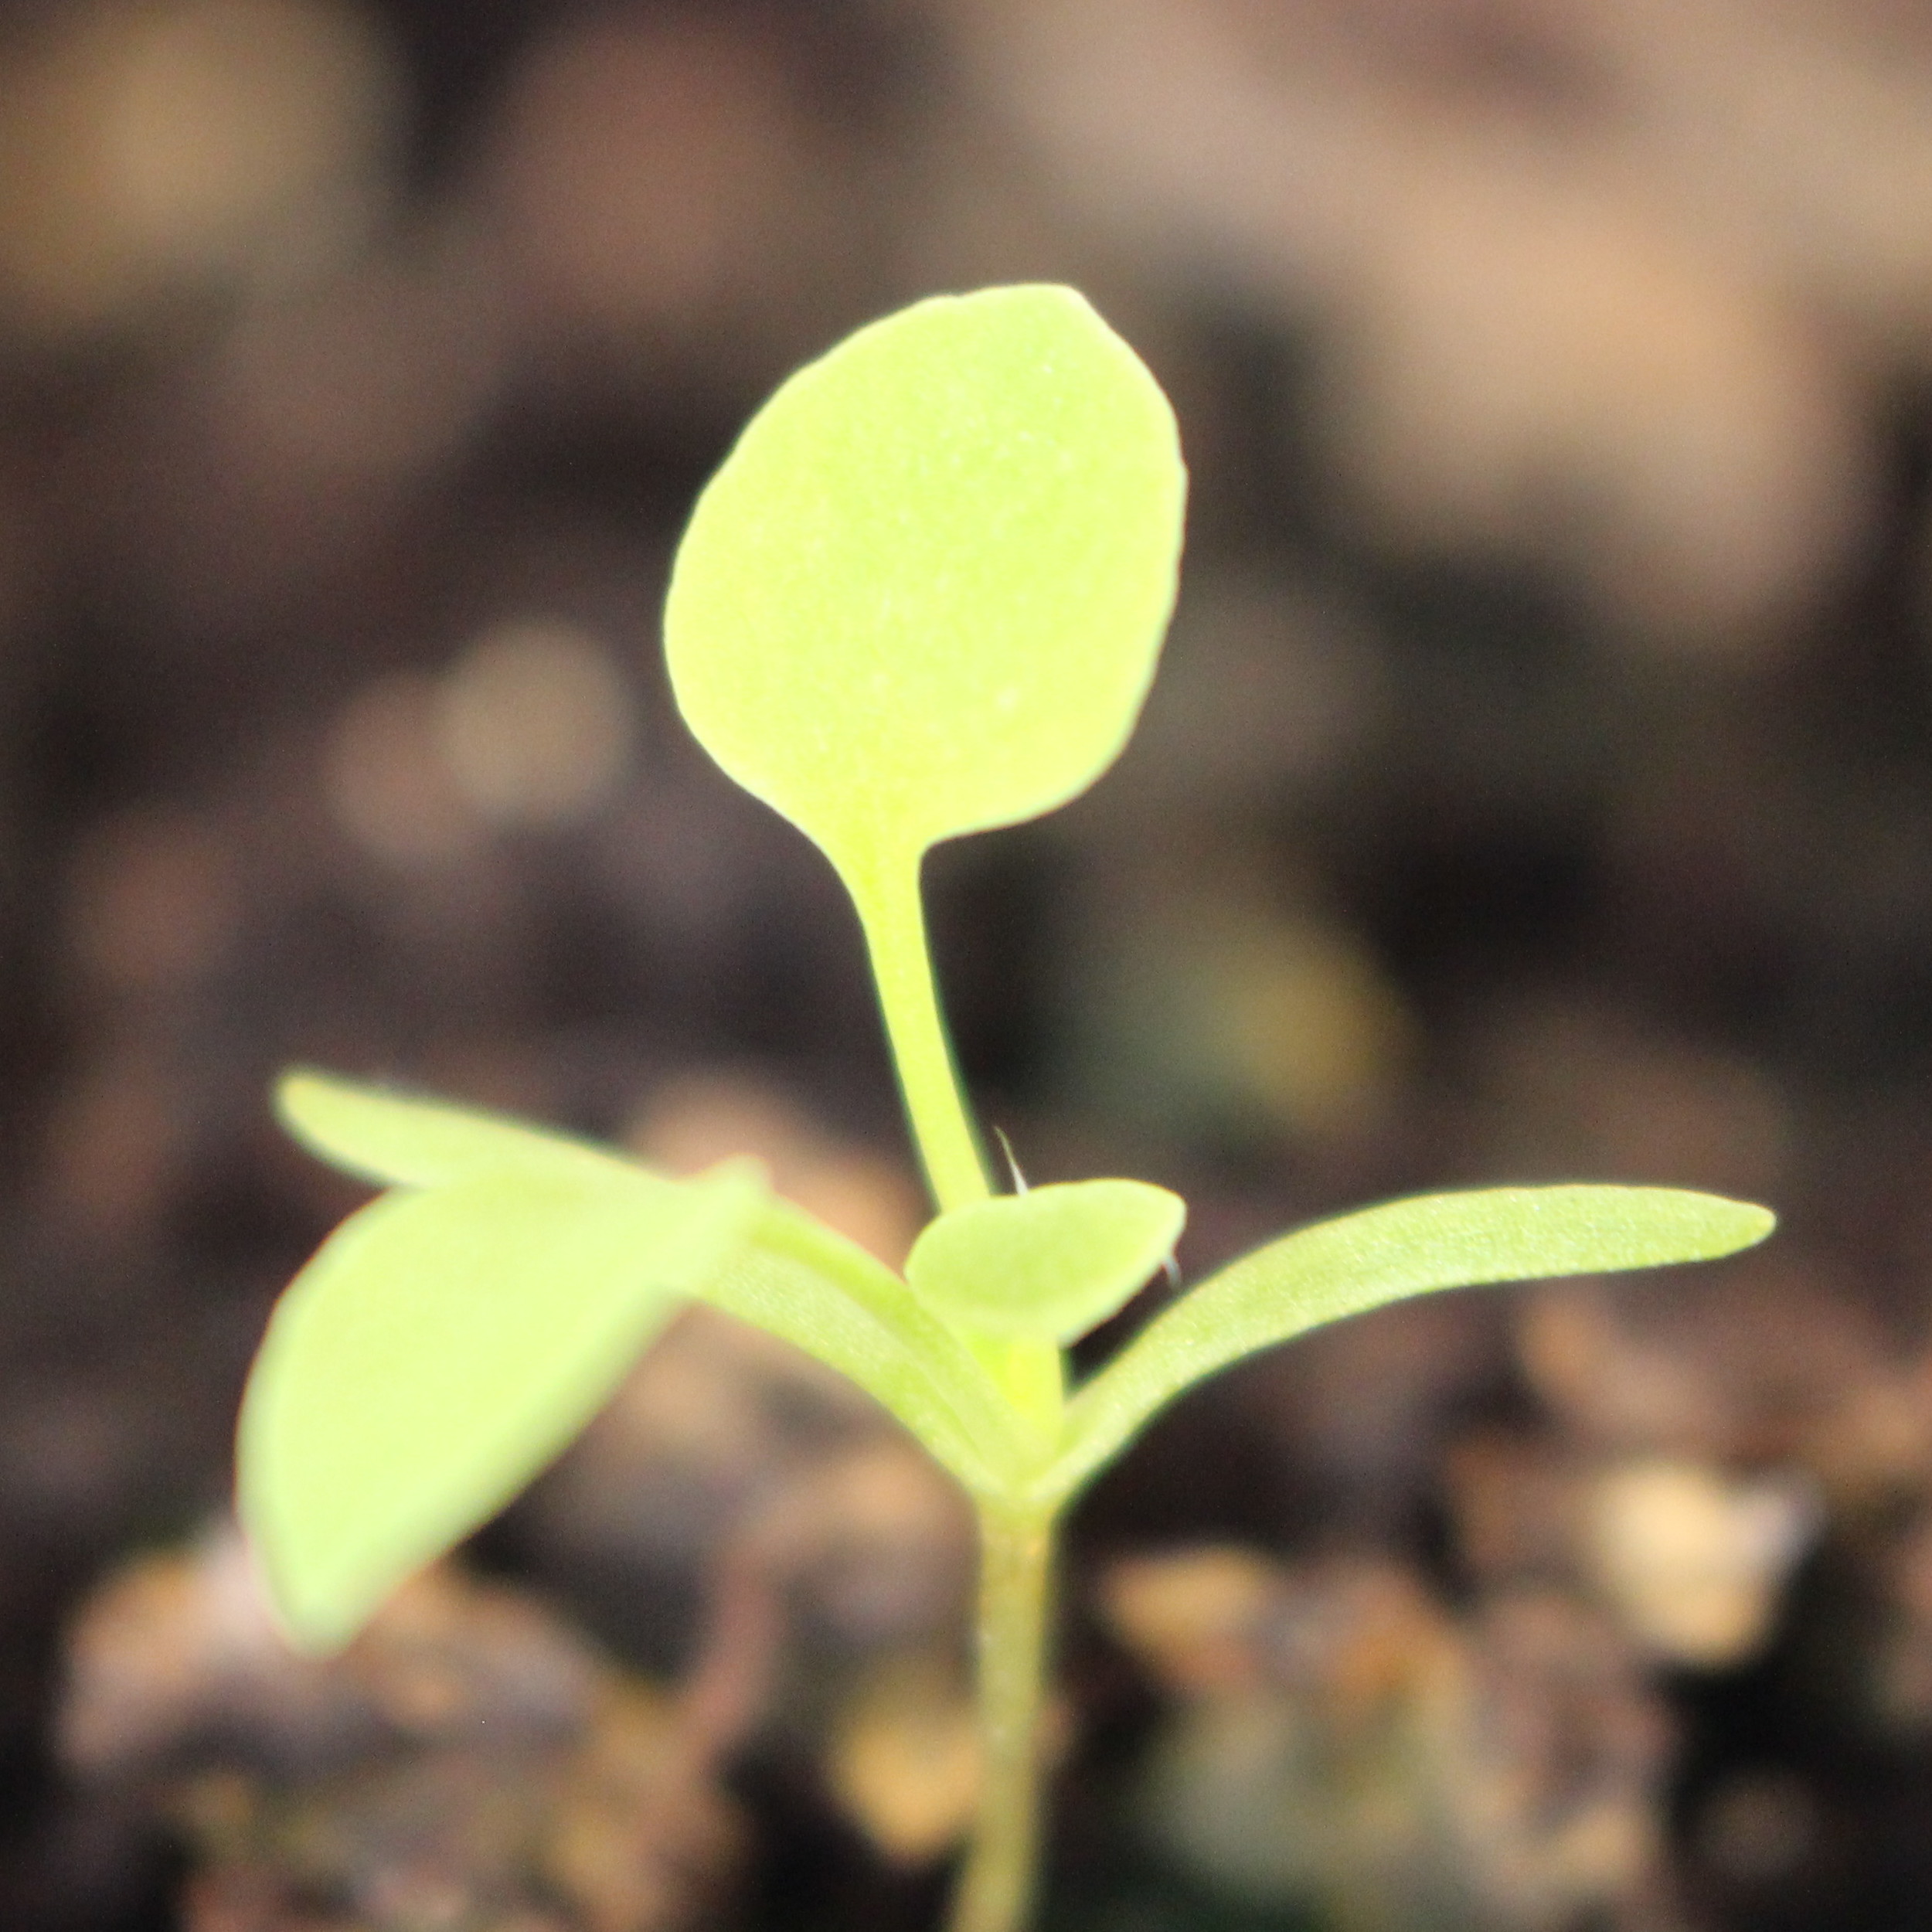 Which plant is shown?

Papaver rhoeas
